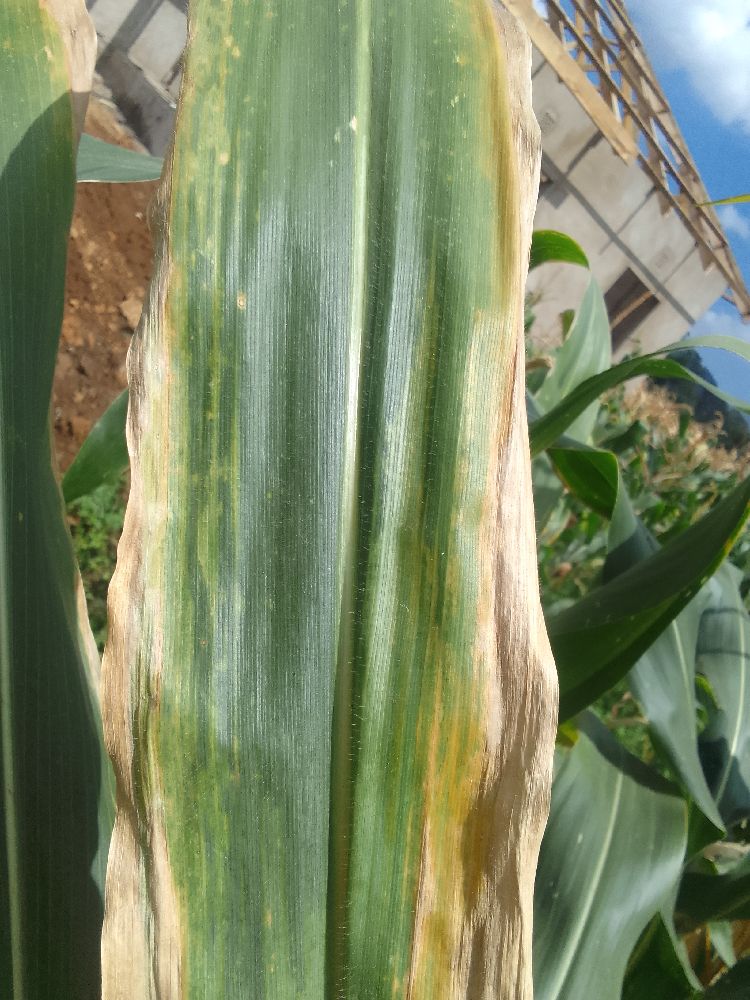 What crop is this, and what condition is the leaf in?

maize, maize lethal necrosis
